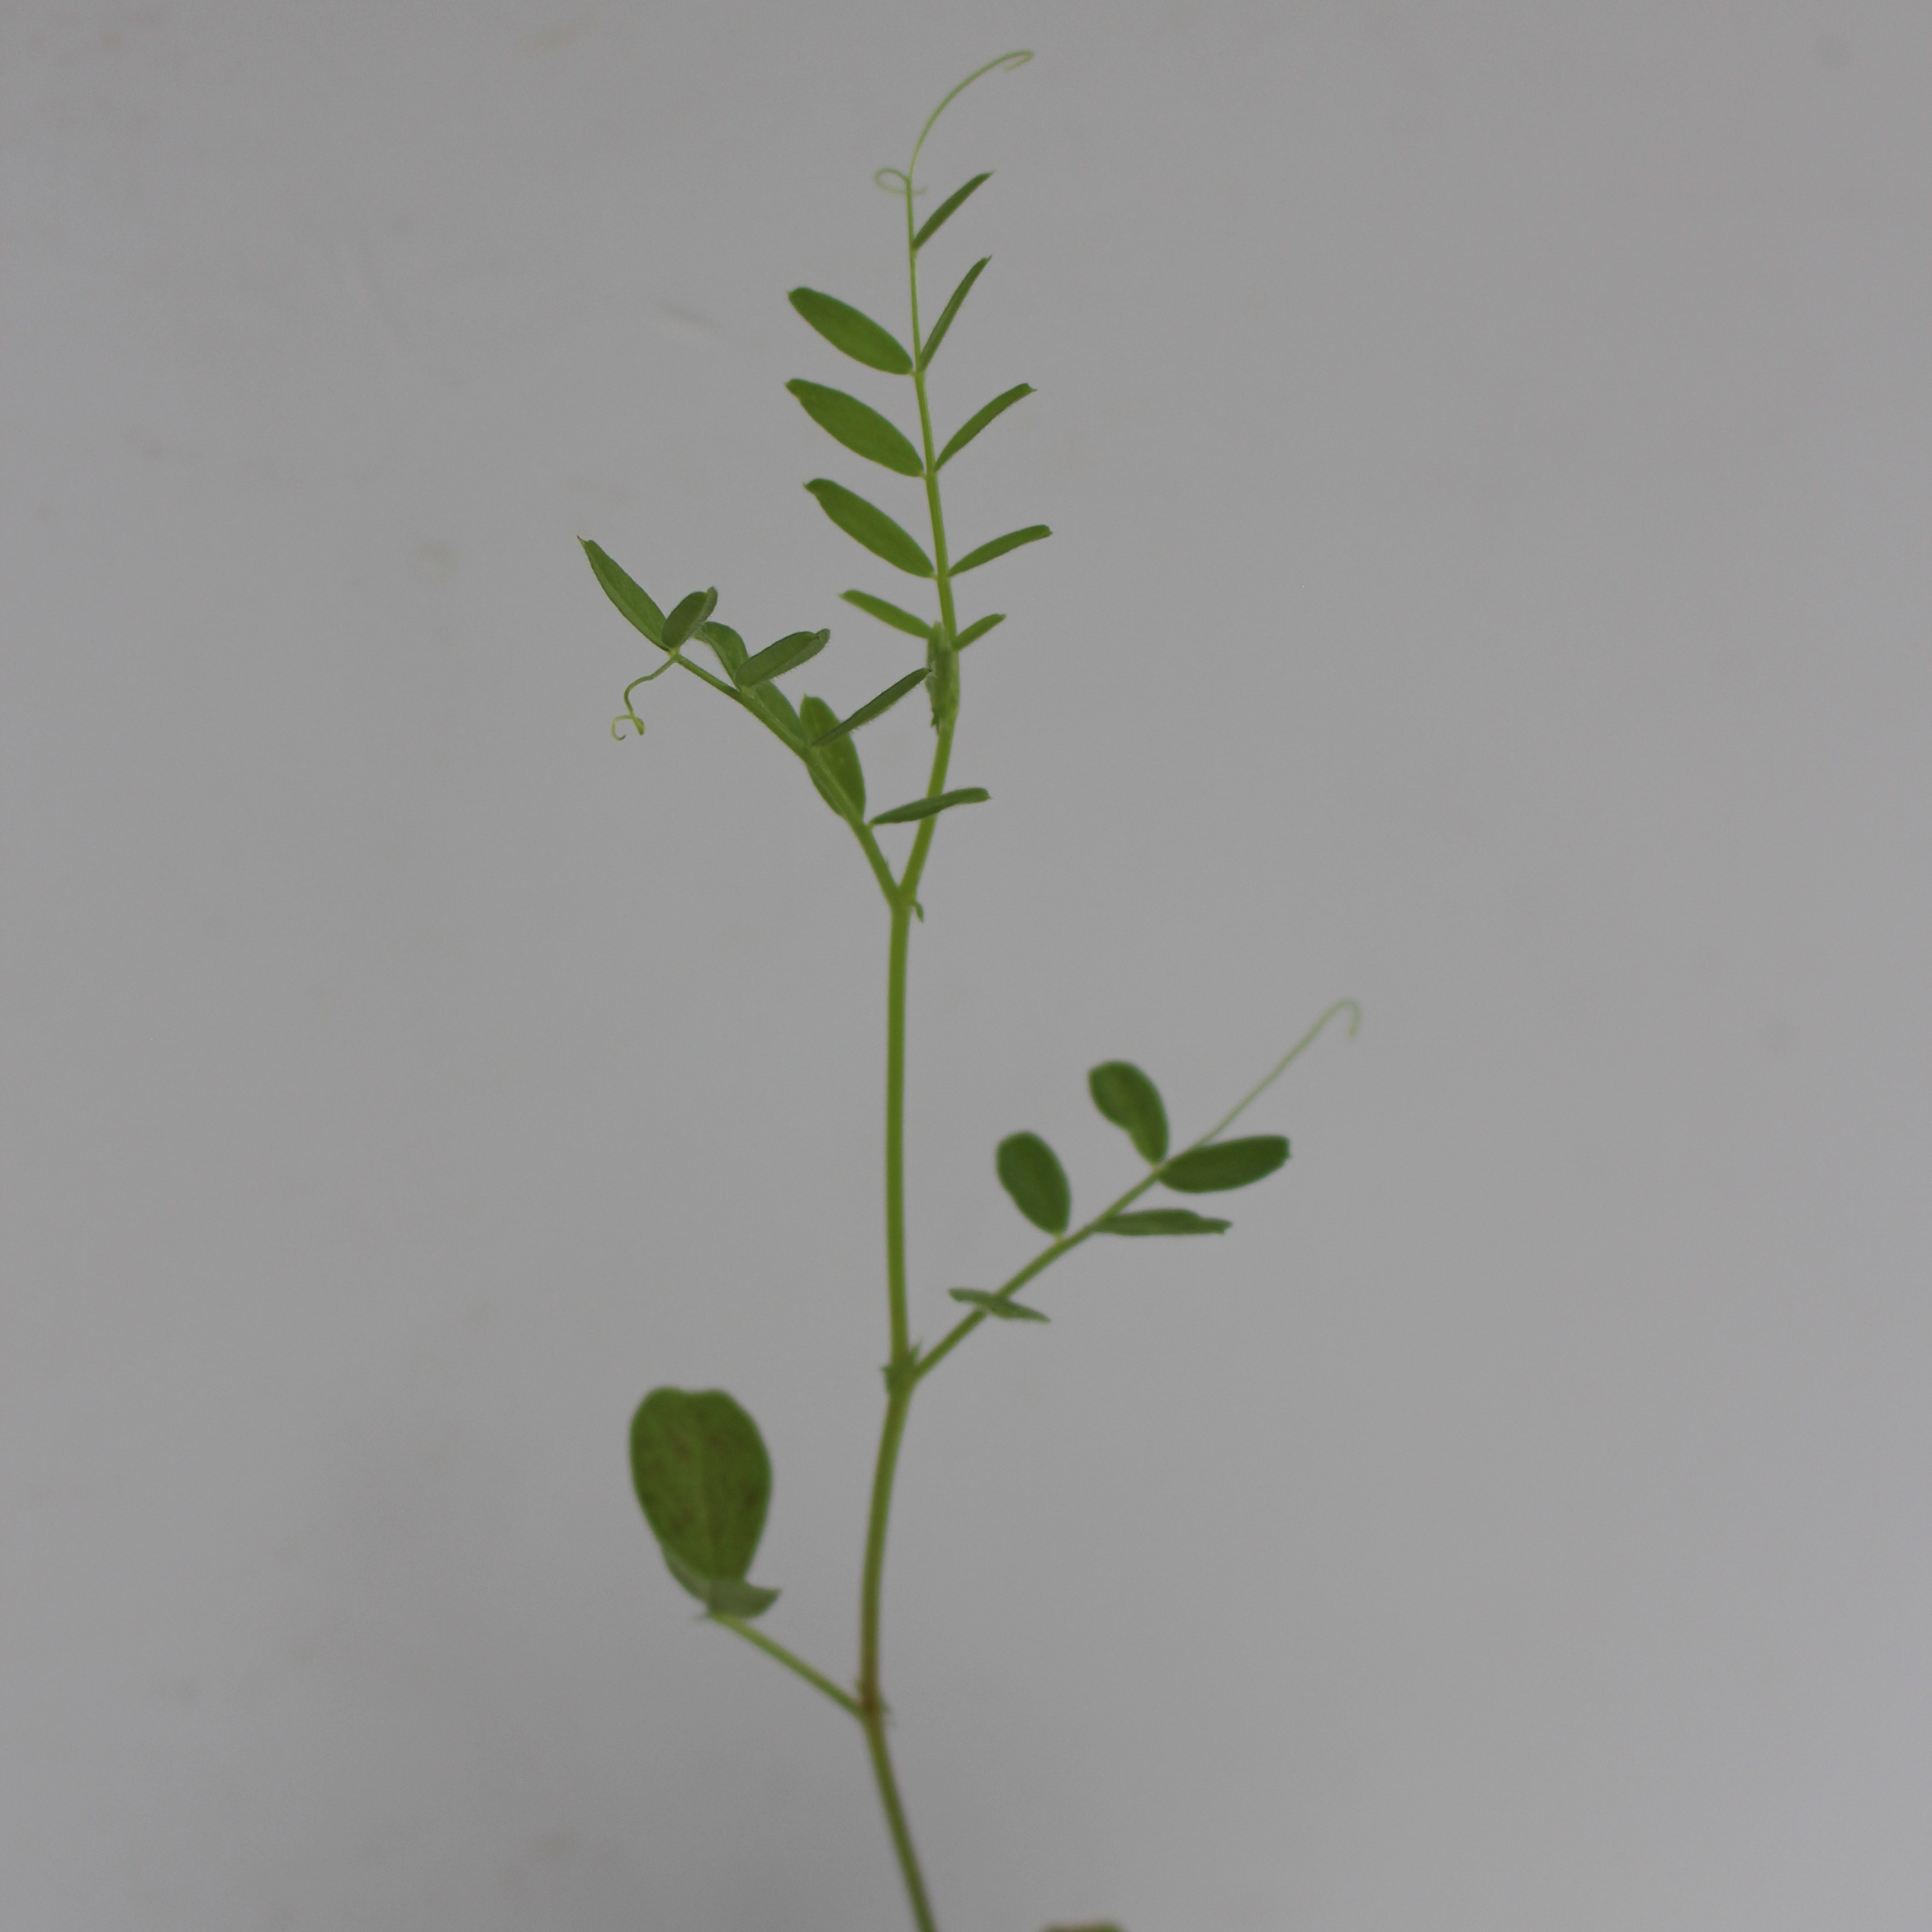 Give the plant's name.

Vicia sativa
